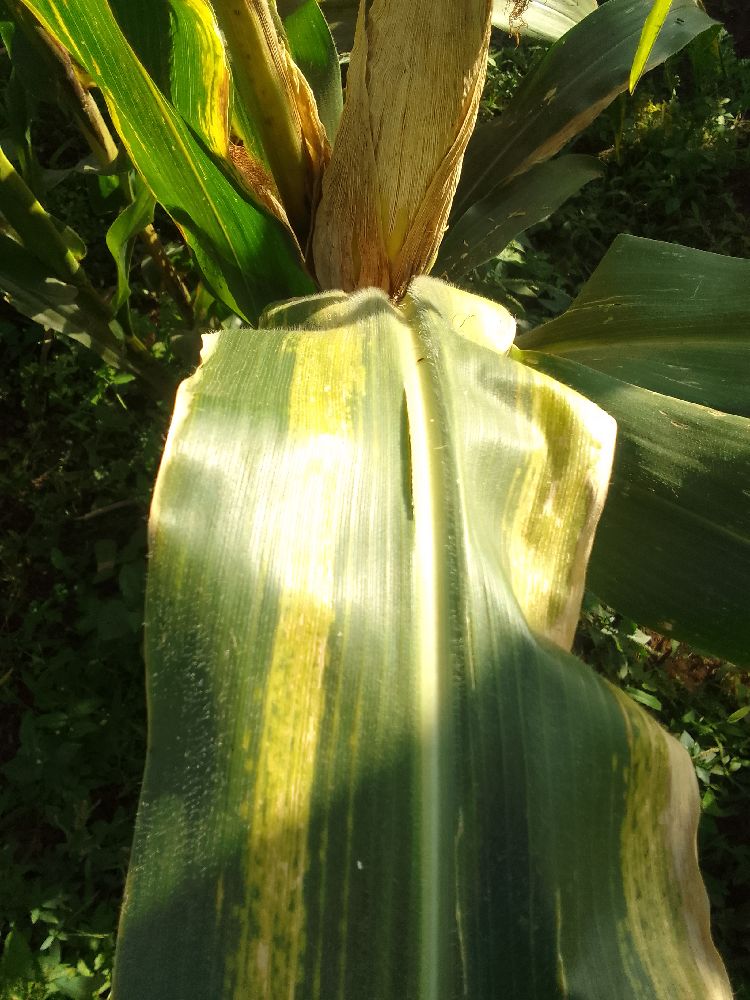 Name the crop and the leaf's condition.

maize, maize lethal necrosis
